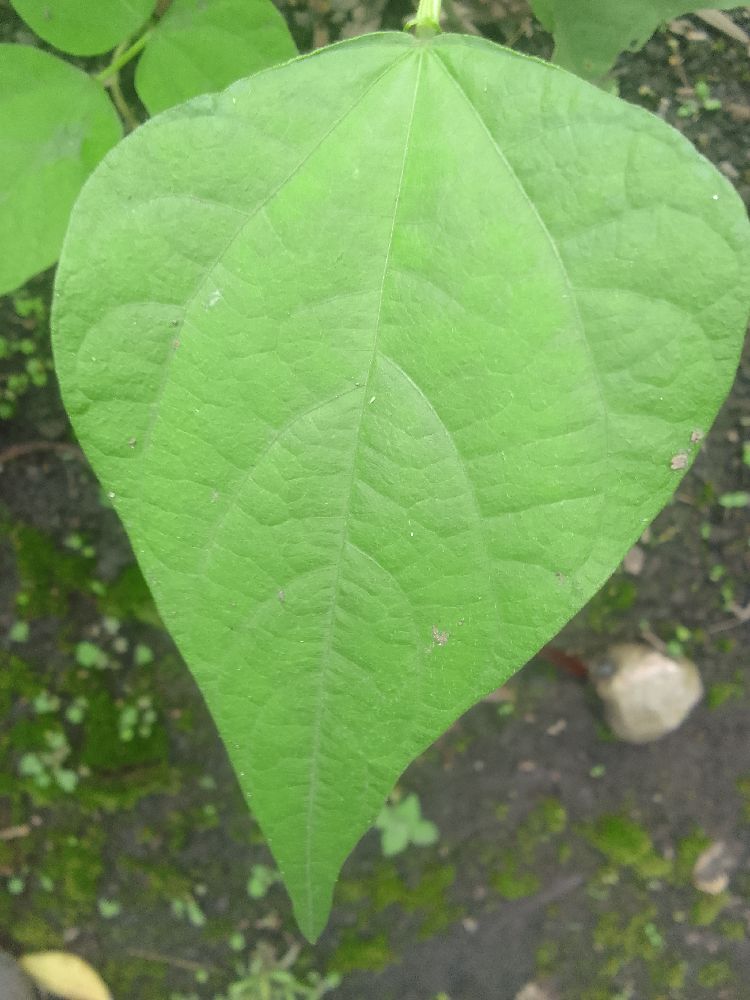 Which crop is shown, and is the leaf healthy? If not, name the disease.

common bean, healthy
